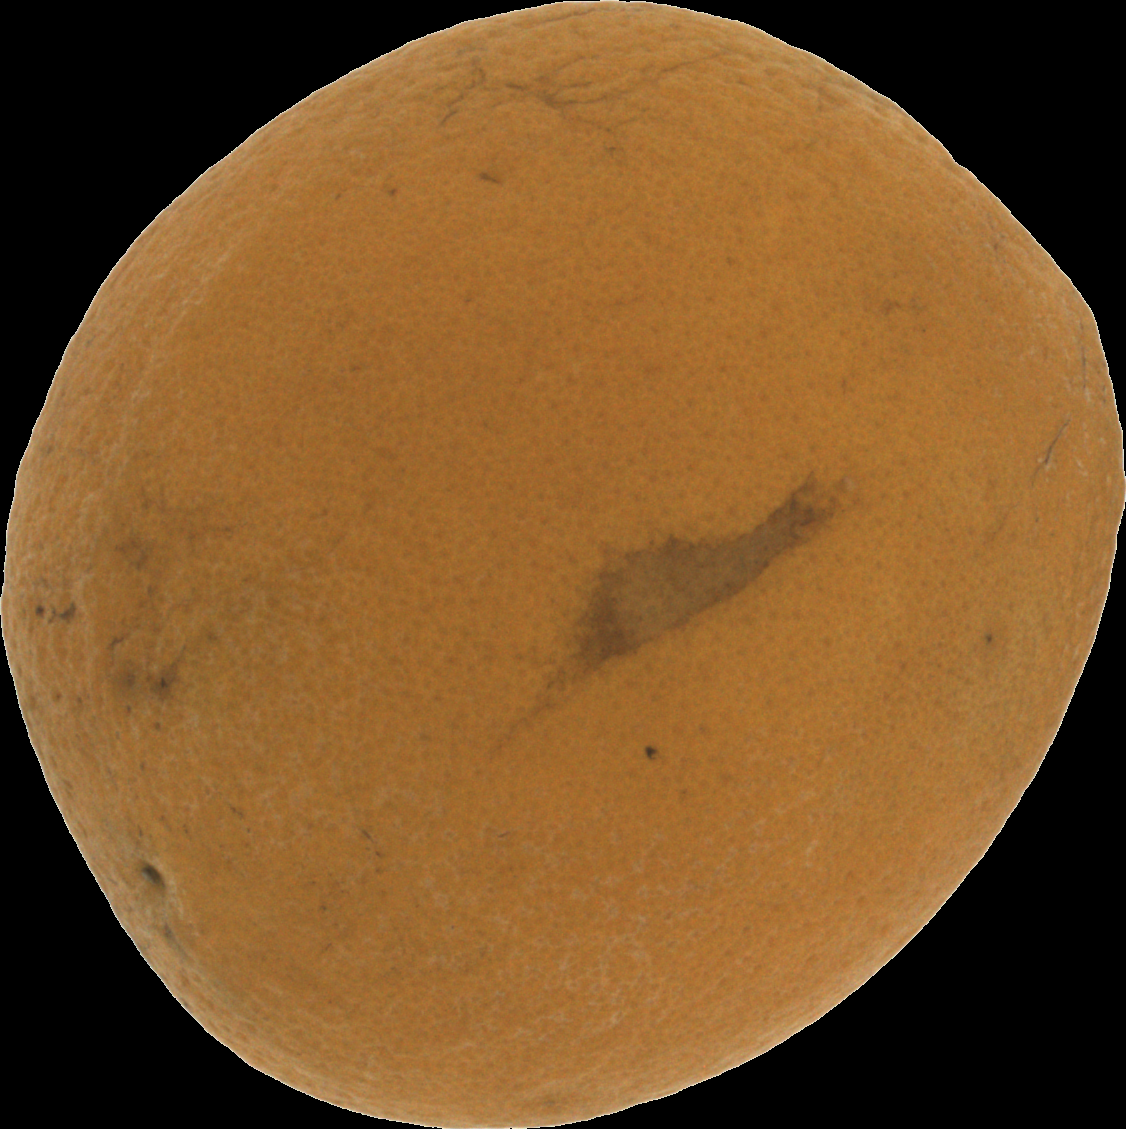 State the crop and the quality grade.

orange, bad
